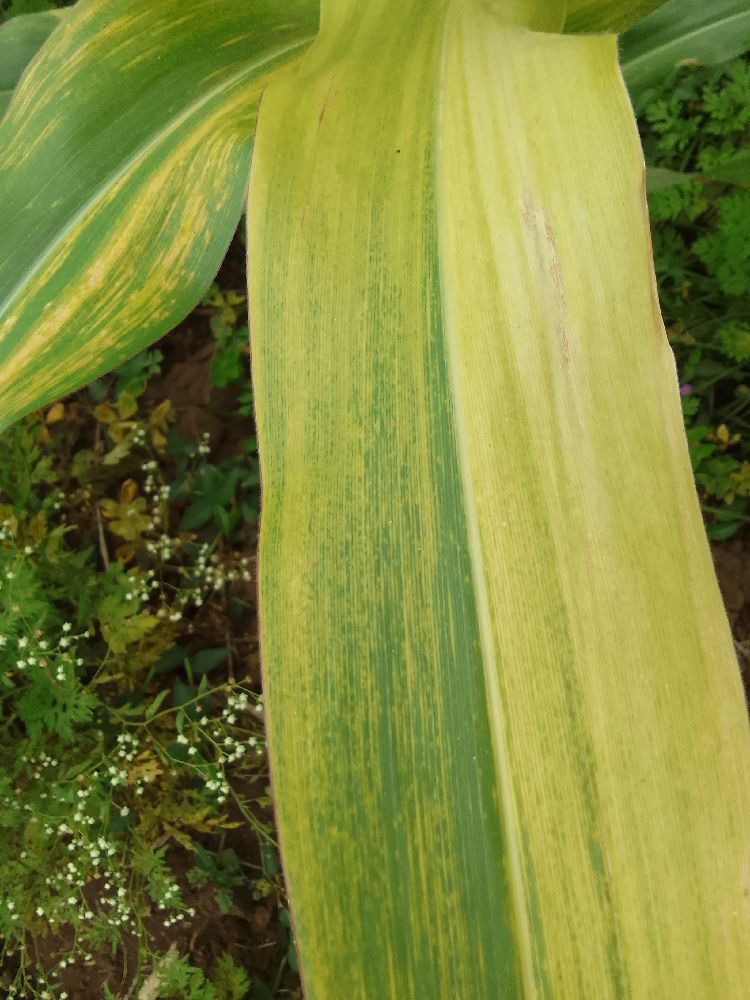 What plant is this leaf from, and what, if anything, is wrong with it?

maize, maize lethal necrosis
